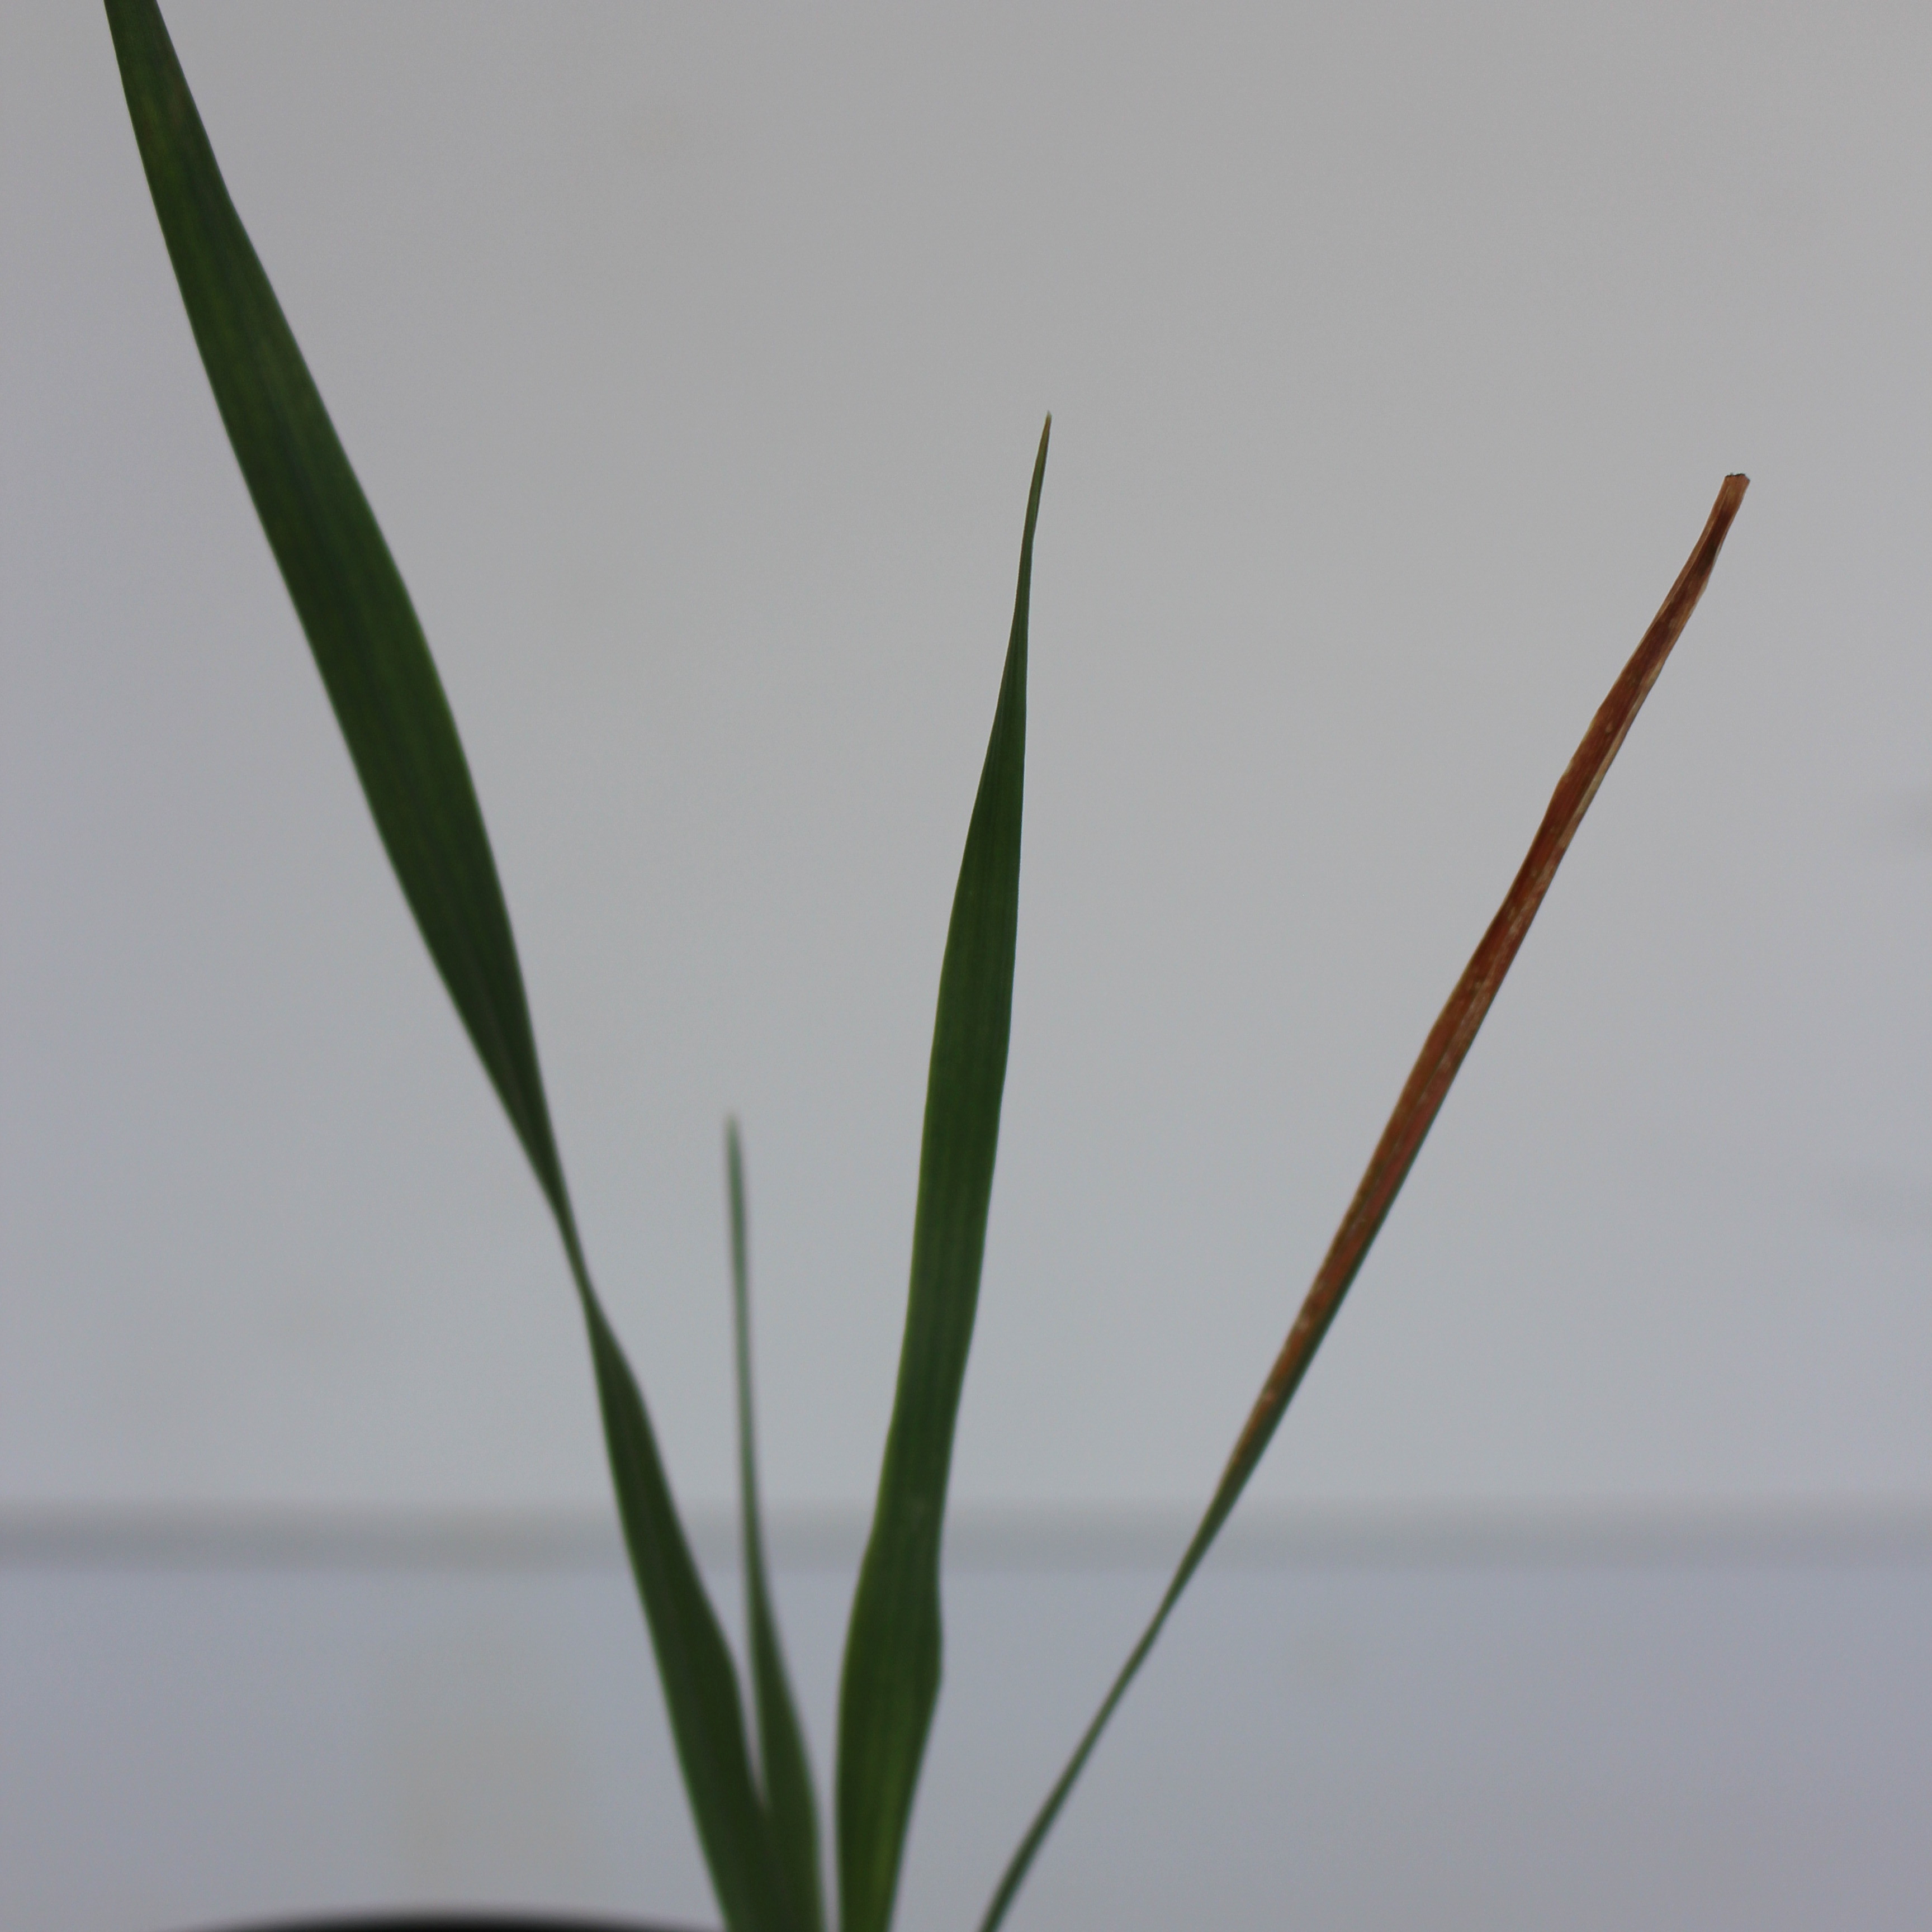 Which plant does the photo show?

Avena sterilis
